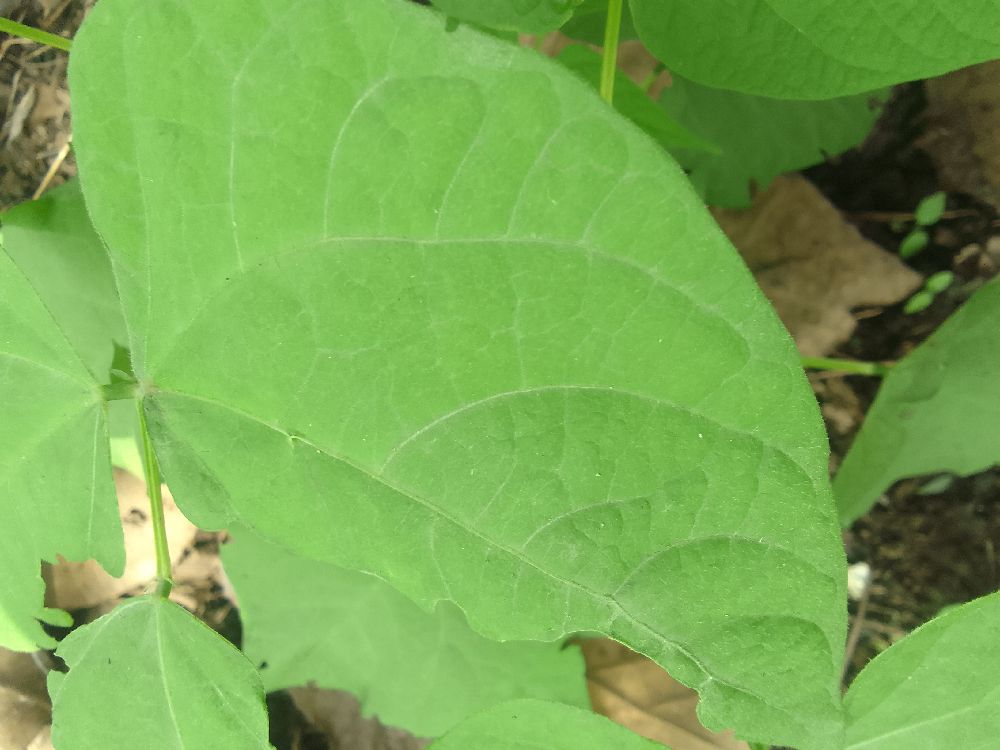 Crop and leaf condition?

common bean, healthy
